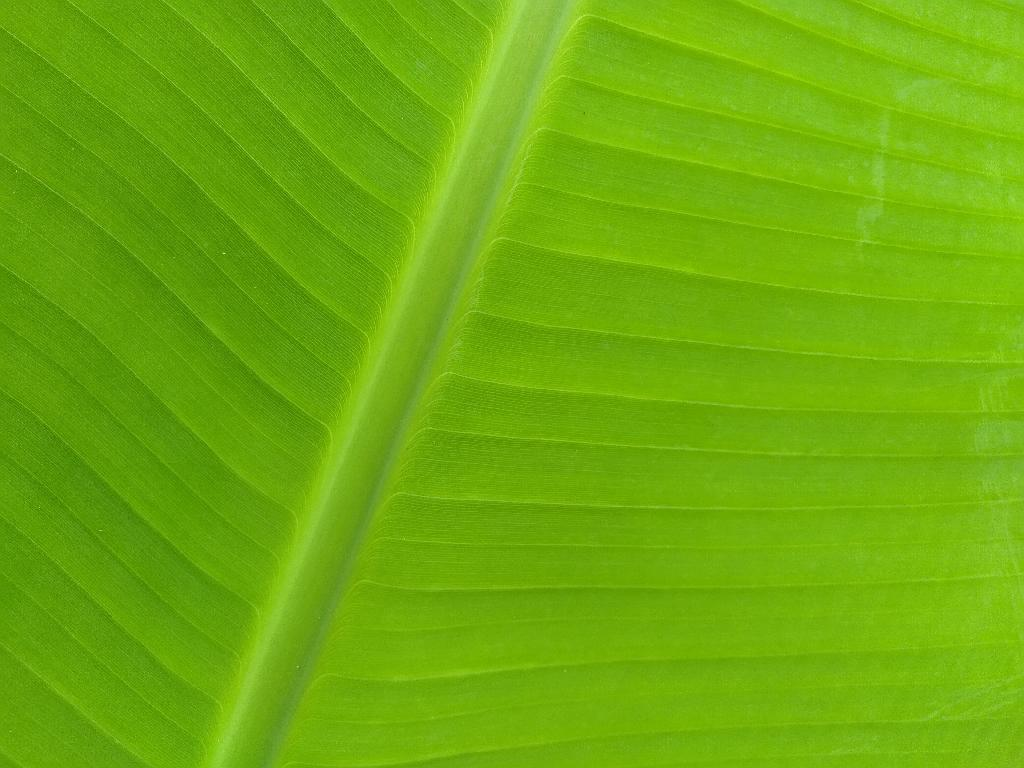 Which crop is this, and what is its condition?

banana, healthy
